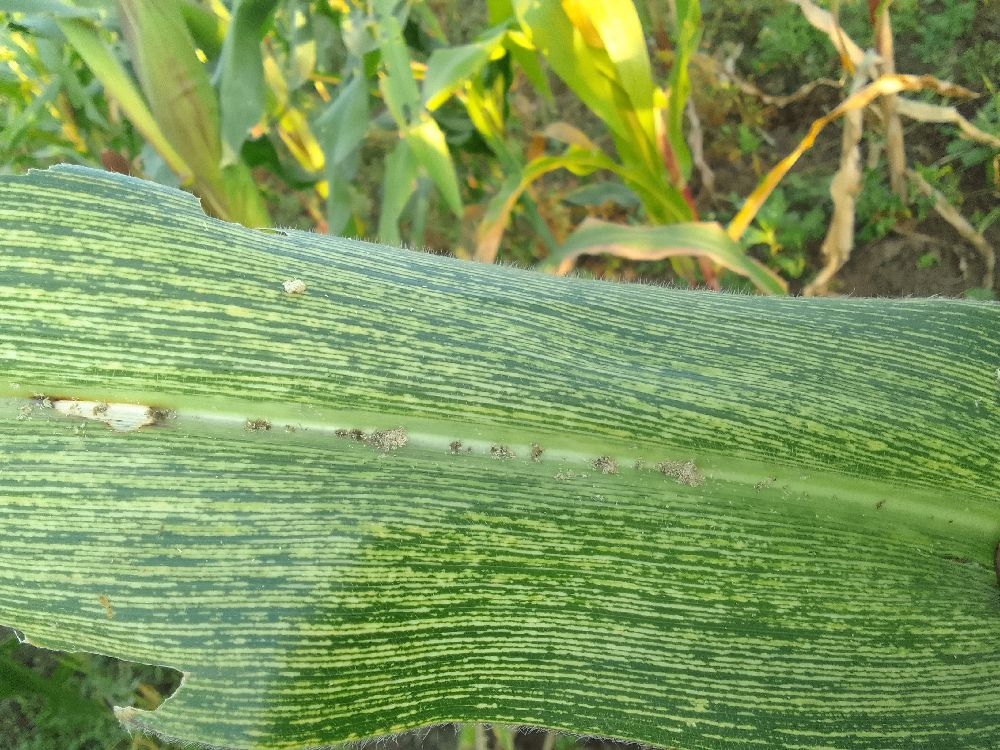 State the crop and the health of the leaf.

maize, maize streak virus
